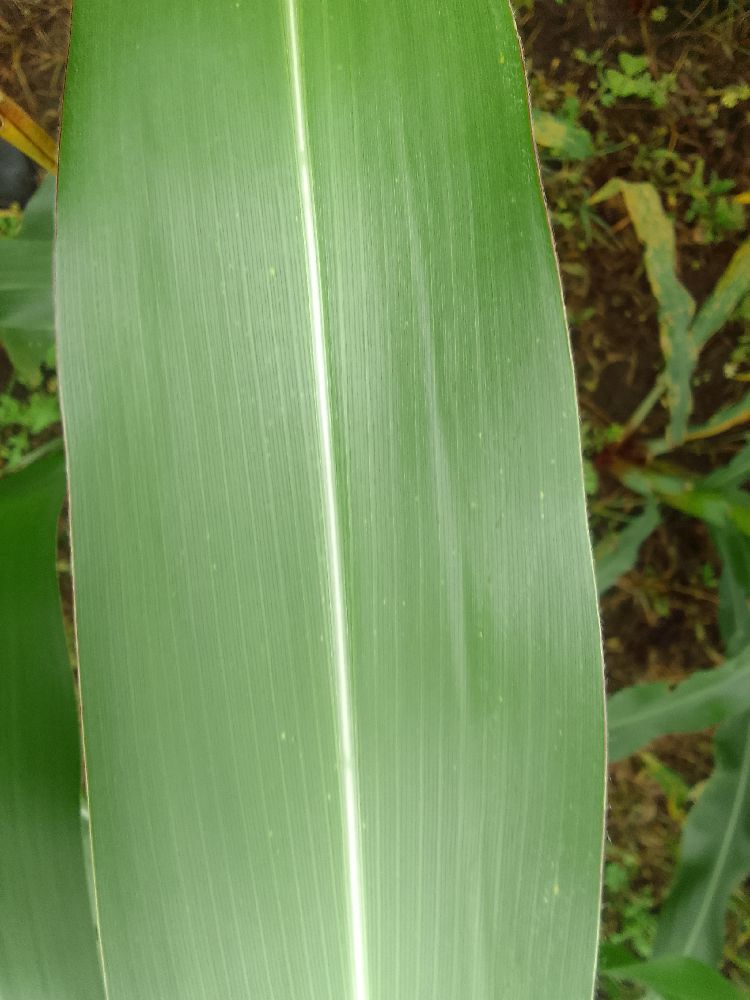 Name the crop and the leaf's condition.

maize, healthy
